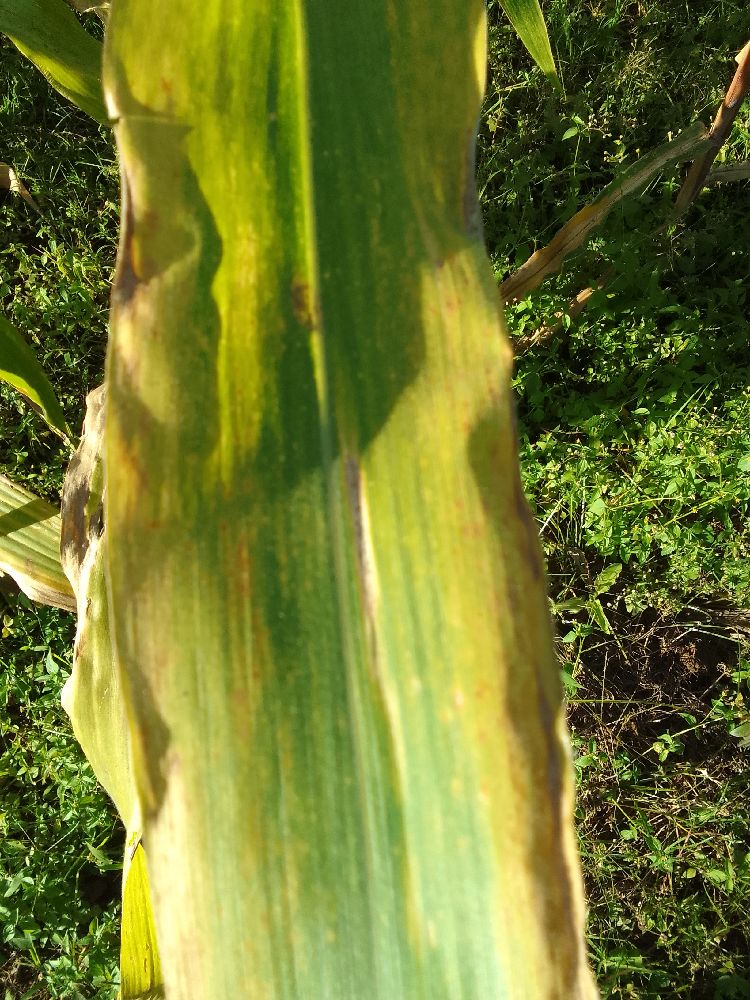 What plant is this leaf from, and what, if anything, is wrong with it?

maize, maize lethal necrosis
